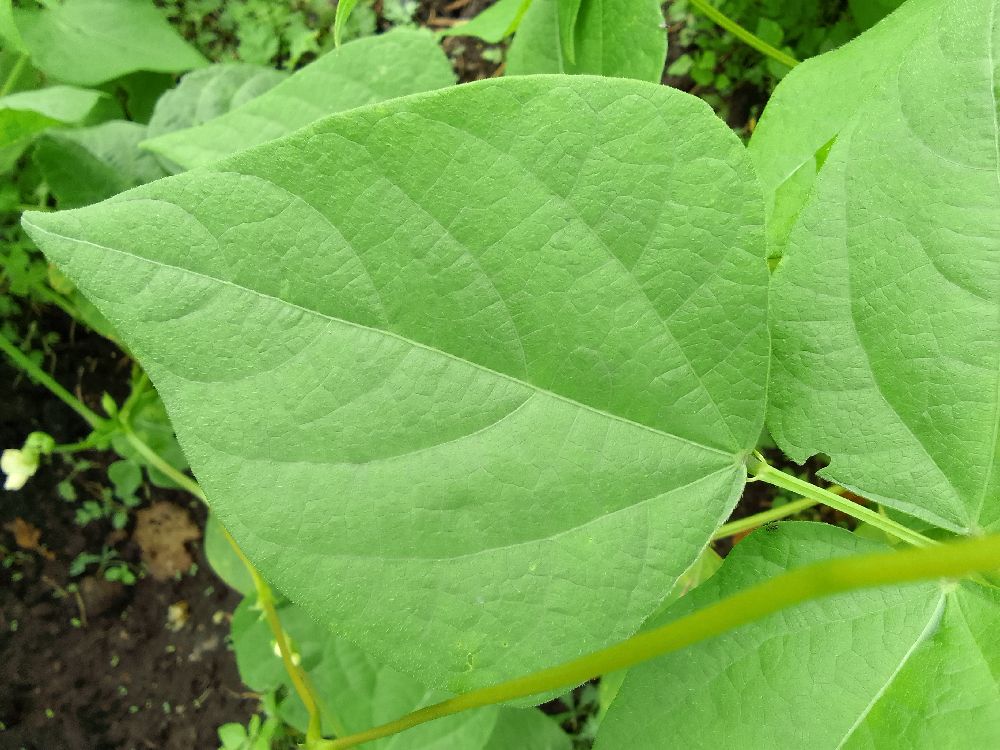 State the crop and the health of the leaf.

common bean, healthy
